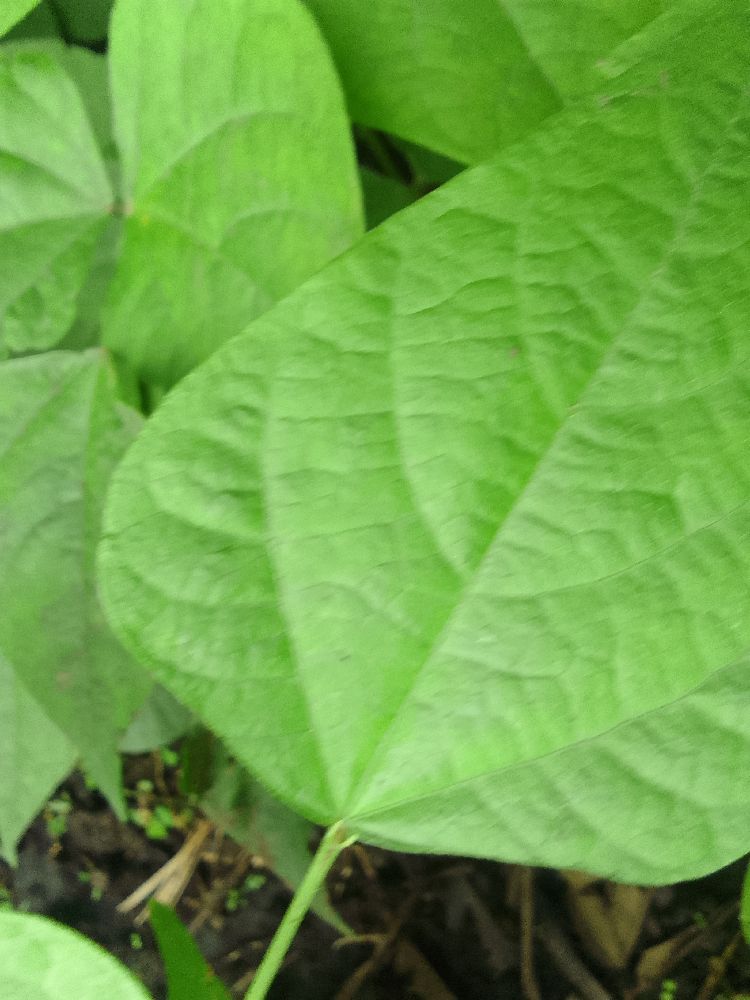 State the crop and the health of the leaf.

common bean, healthy
